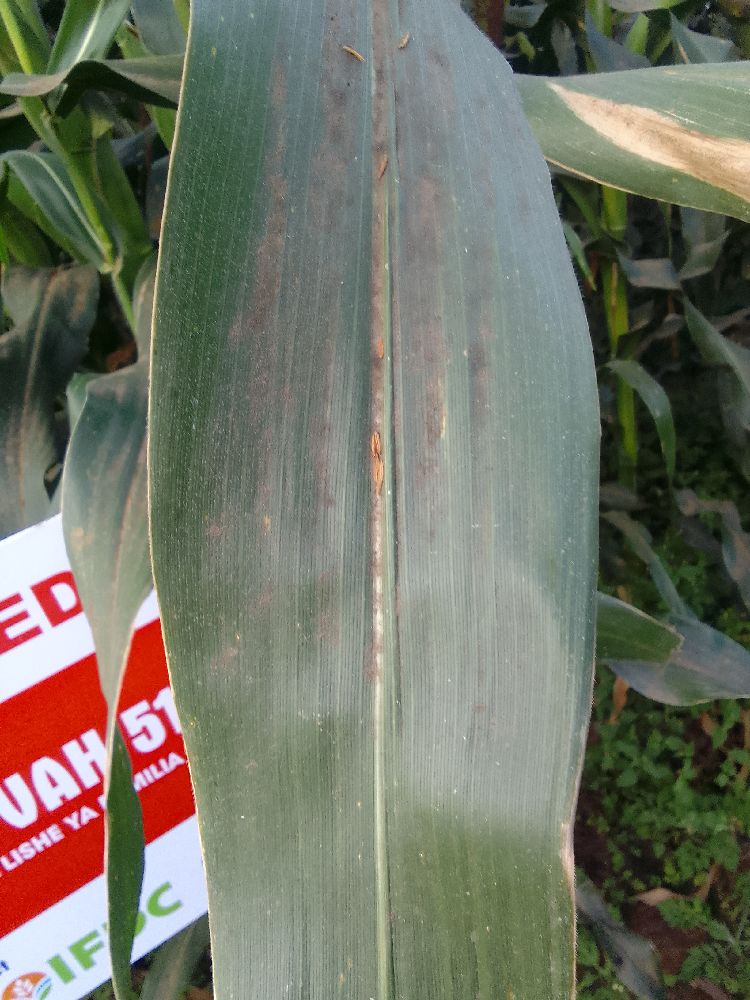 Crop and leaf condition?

maize, healthy
